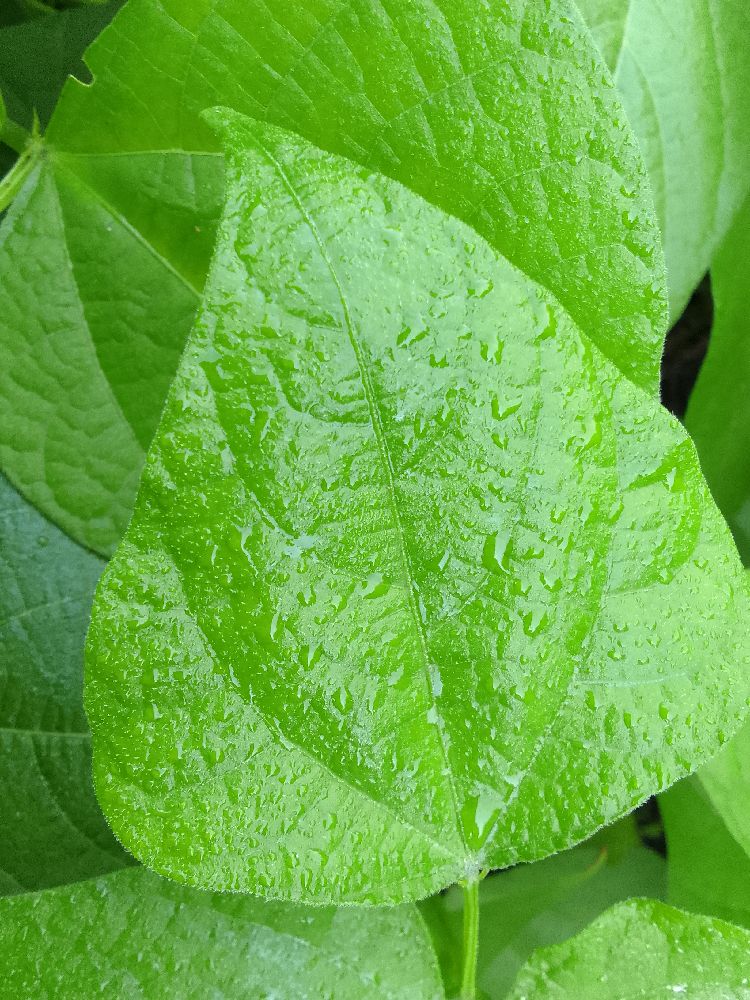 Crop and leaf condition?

common bean, healthy
